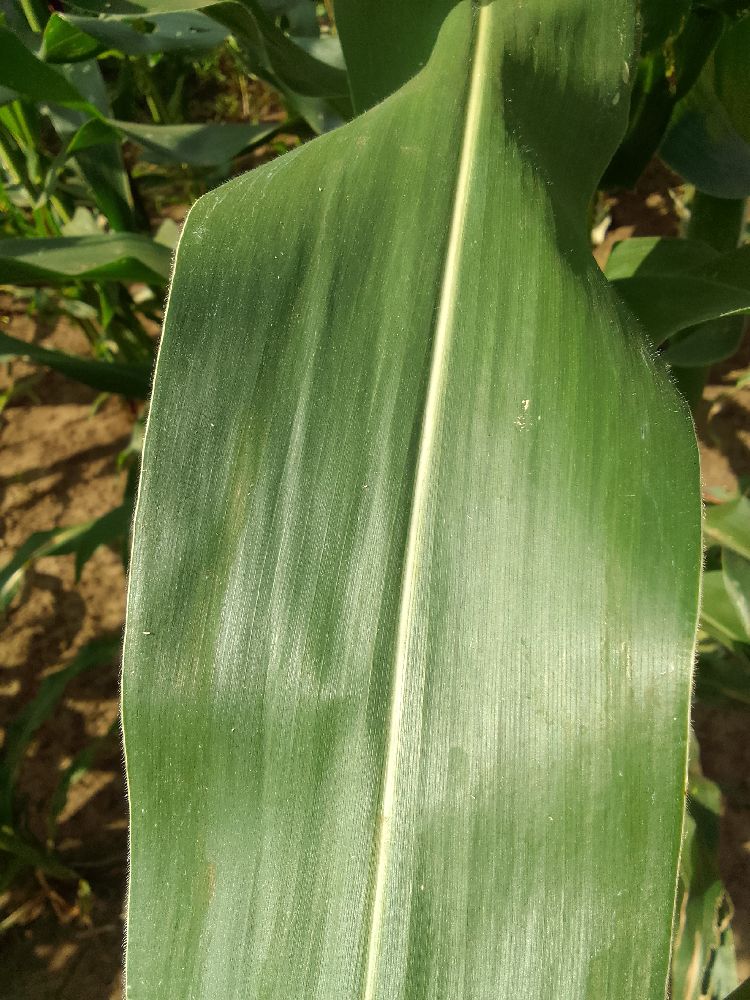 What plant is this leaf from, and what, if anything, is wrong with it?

maize, healthy
